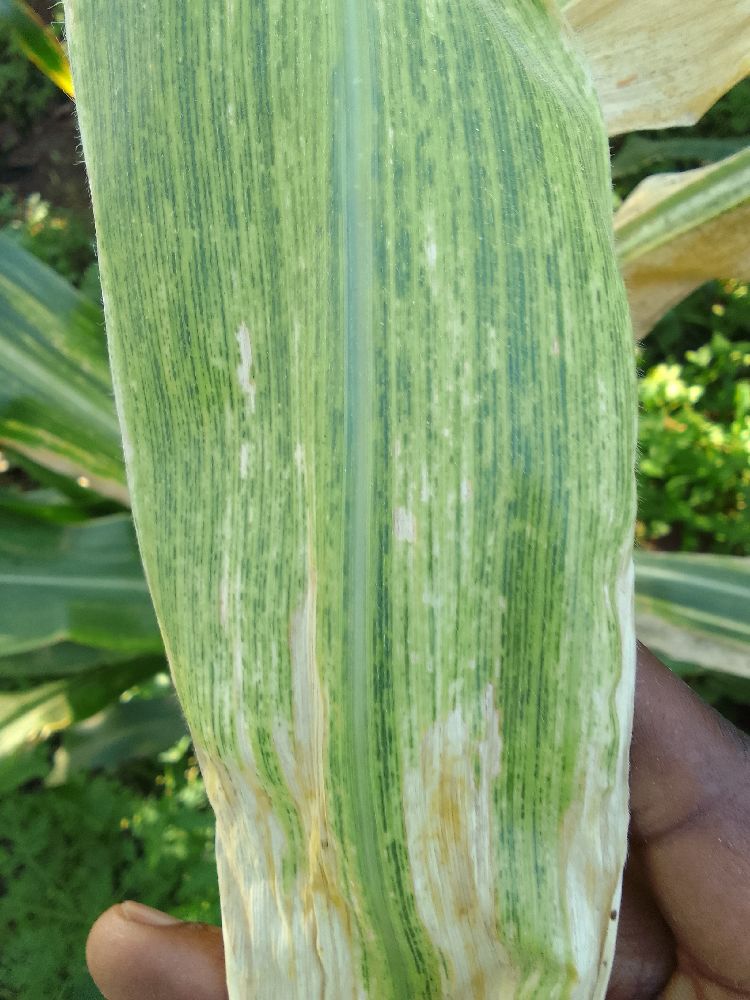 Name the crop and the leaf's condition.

maize, maize lethal necrosis
